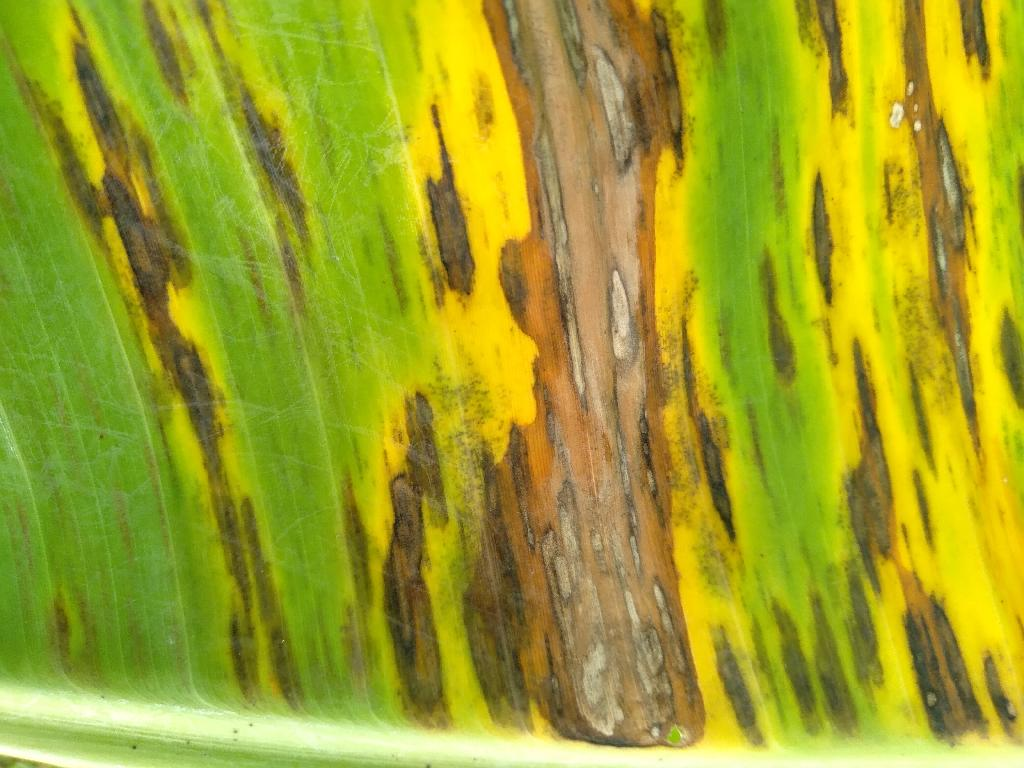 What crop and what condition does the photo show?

banana, black sigatoka
